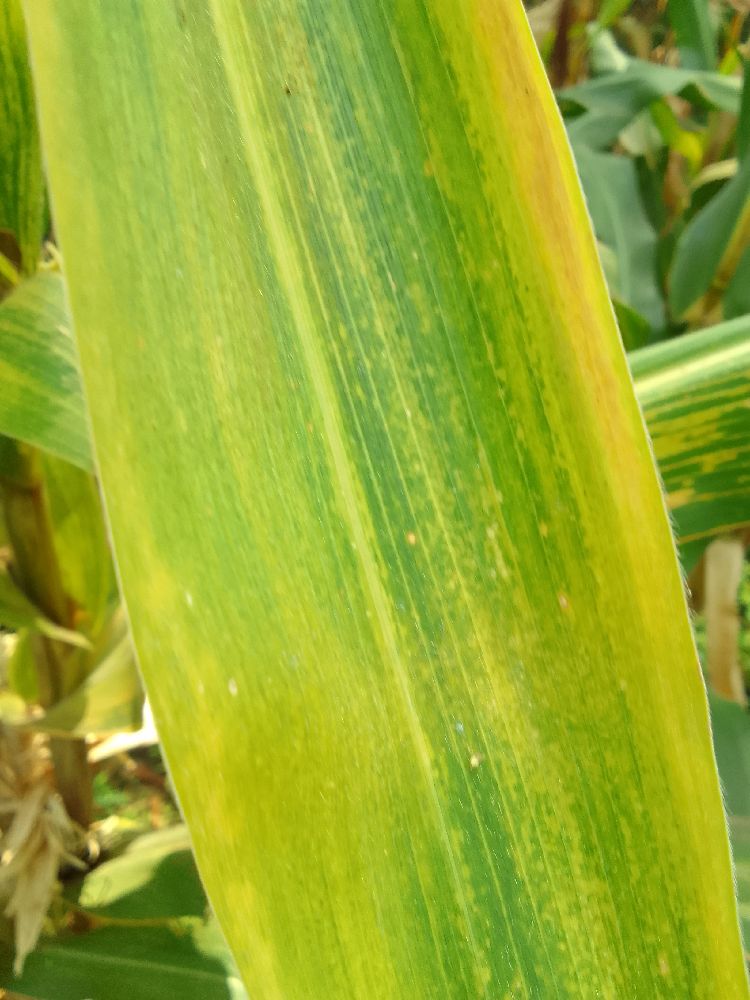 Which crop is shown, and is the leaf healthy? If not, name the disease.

maize, maize lethal necrosis
